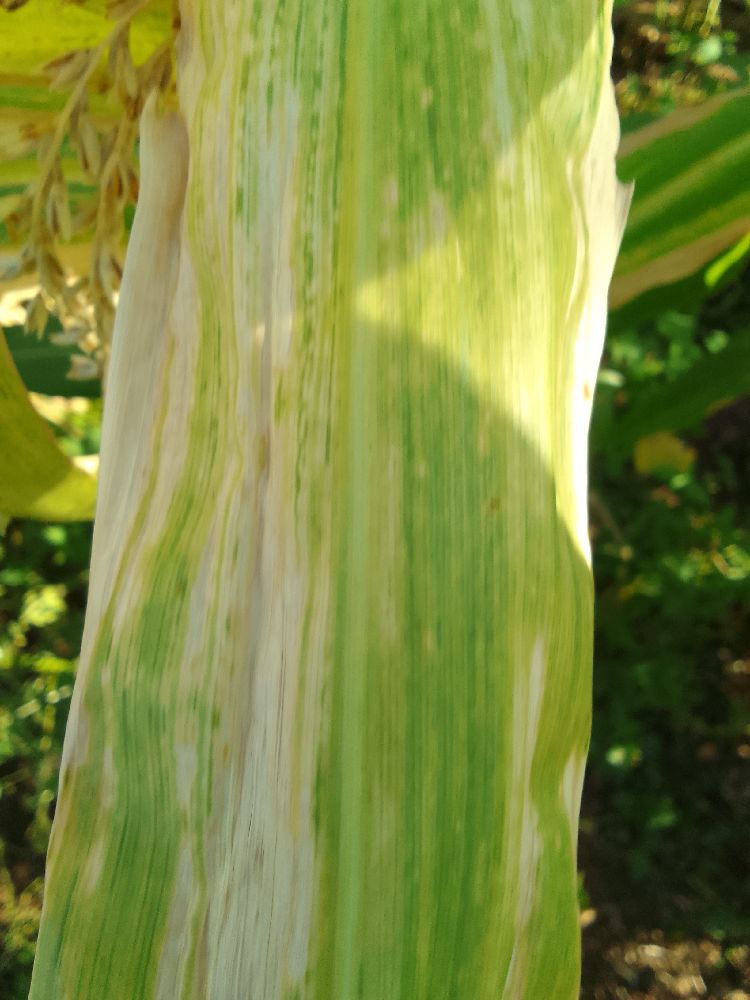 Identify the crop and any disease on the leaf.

maize, maize lethal necrosis
